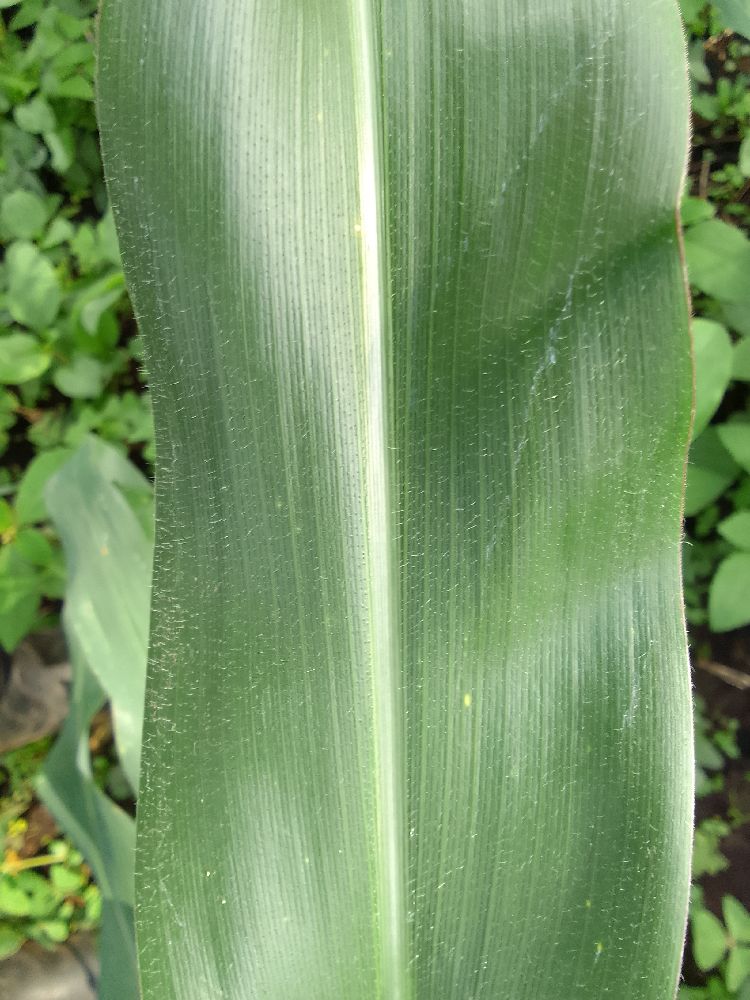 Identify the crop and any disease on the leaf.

maize, healthy
